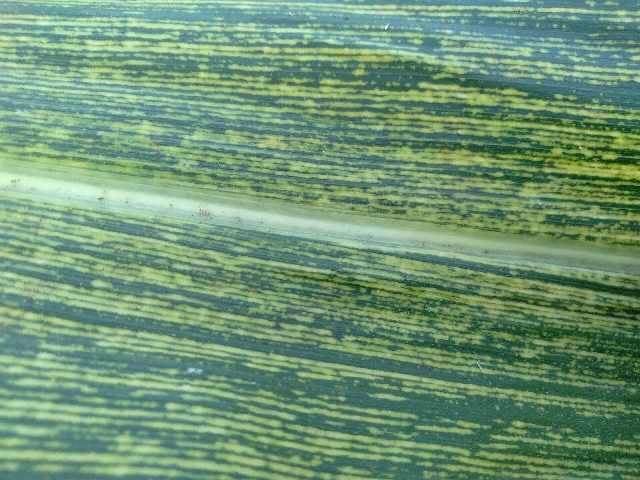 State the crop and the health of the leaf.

maize, maize streak virus
